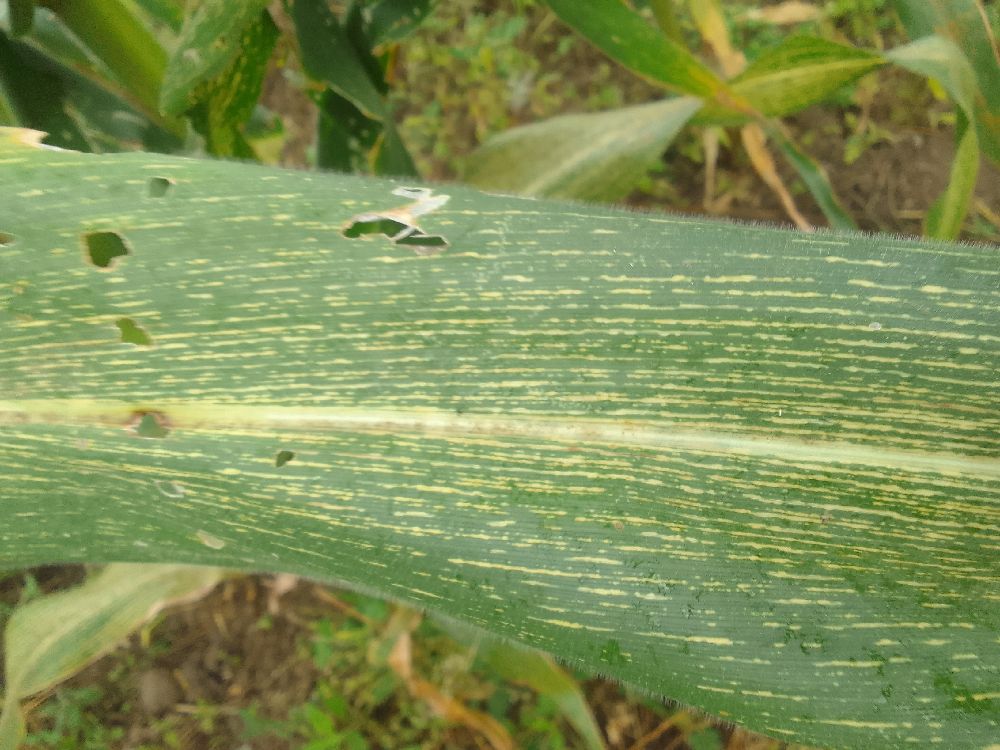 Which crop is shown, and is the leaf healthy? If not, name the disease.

maize, maize streak virus
